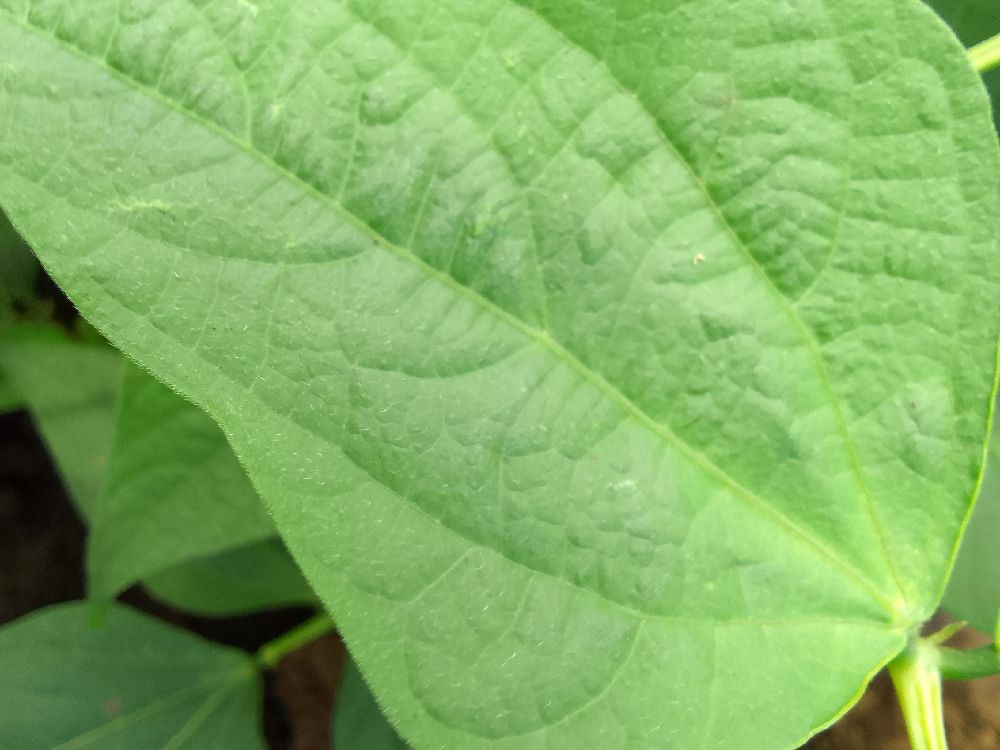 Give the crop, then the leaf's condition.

common bean, healthy
